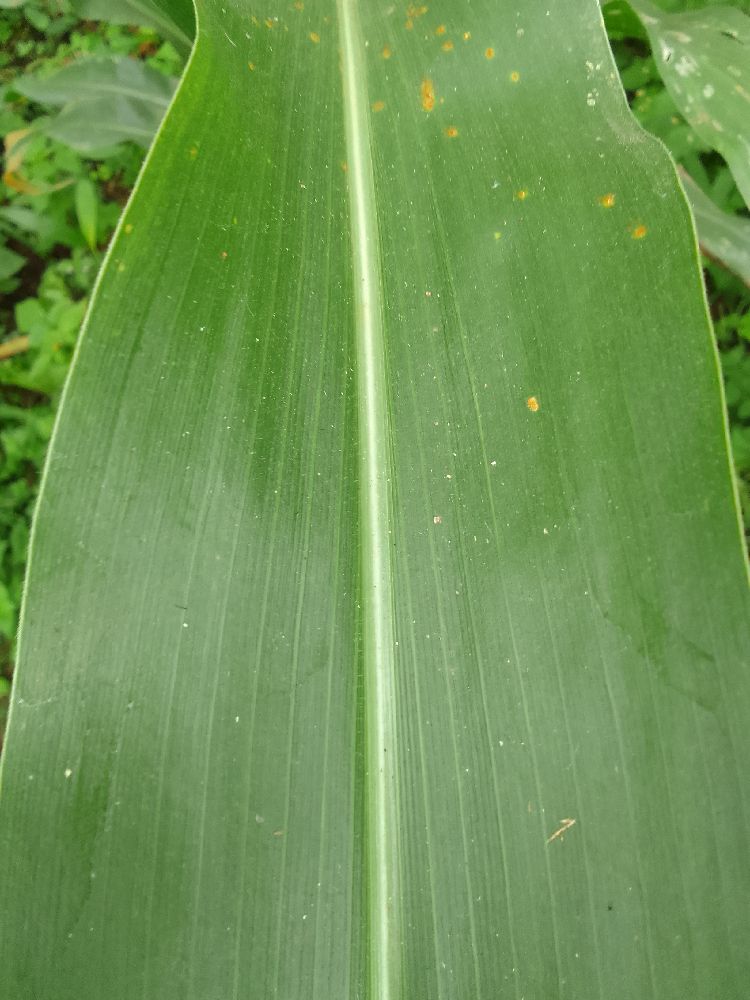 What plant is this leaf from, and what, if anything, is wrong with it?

maize, healthy
